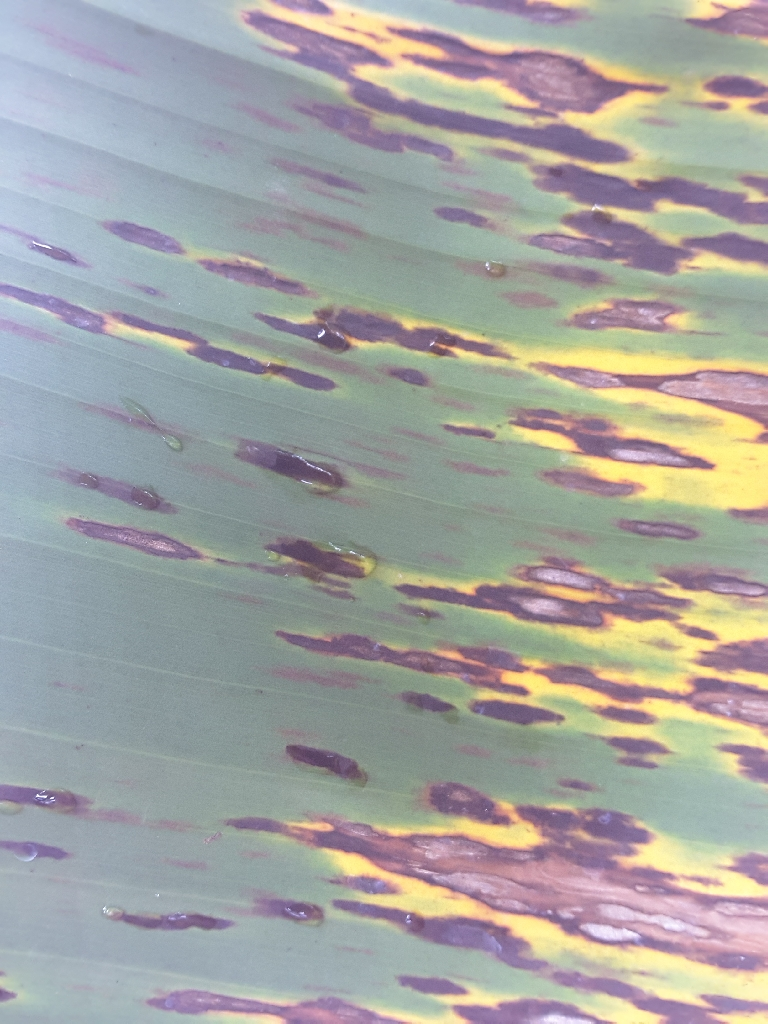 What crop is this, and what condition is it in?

banana, black sigatoka
